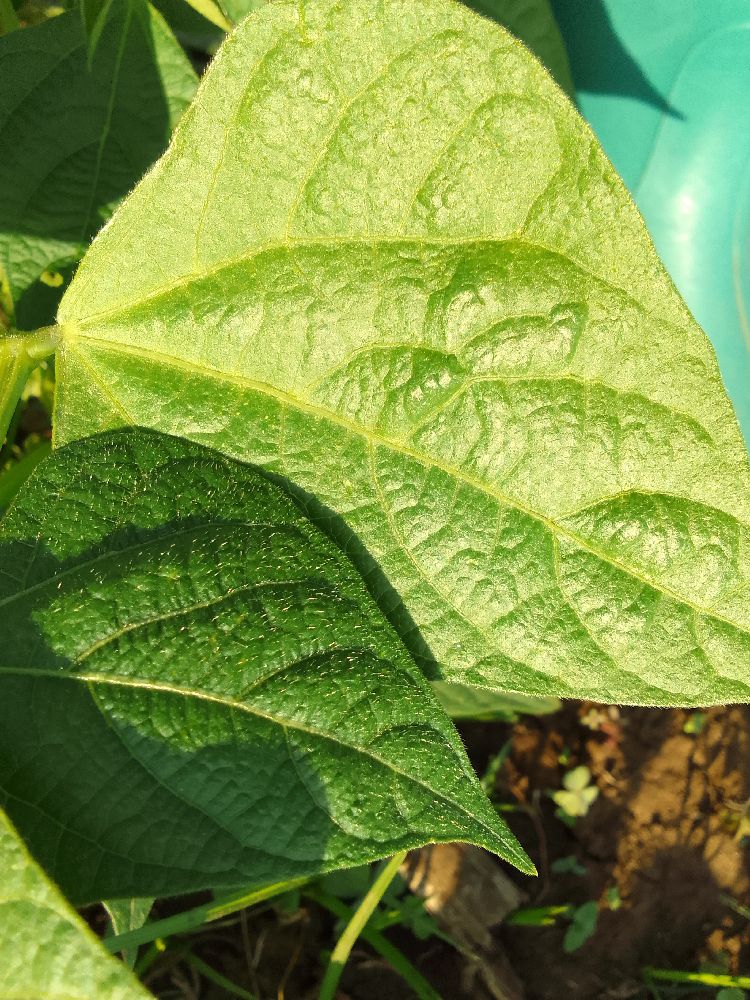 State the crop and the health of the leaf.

common bean, healthy
